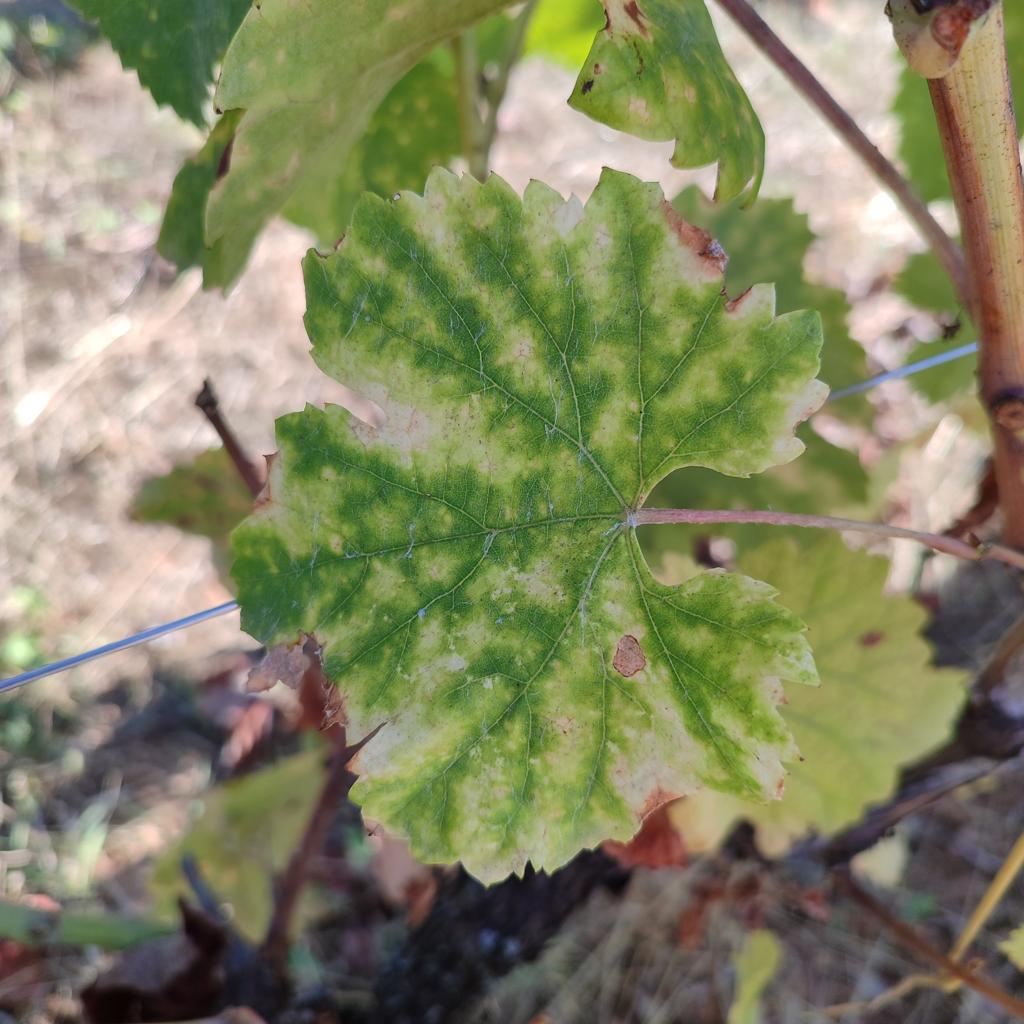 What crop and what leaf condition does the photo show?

grapevine, esca complex
